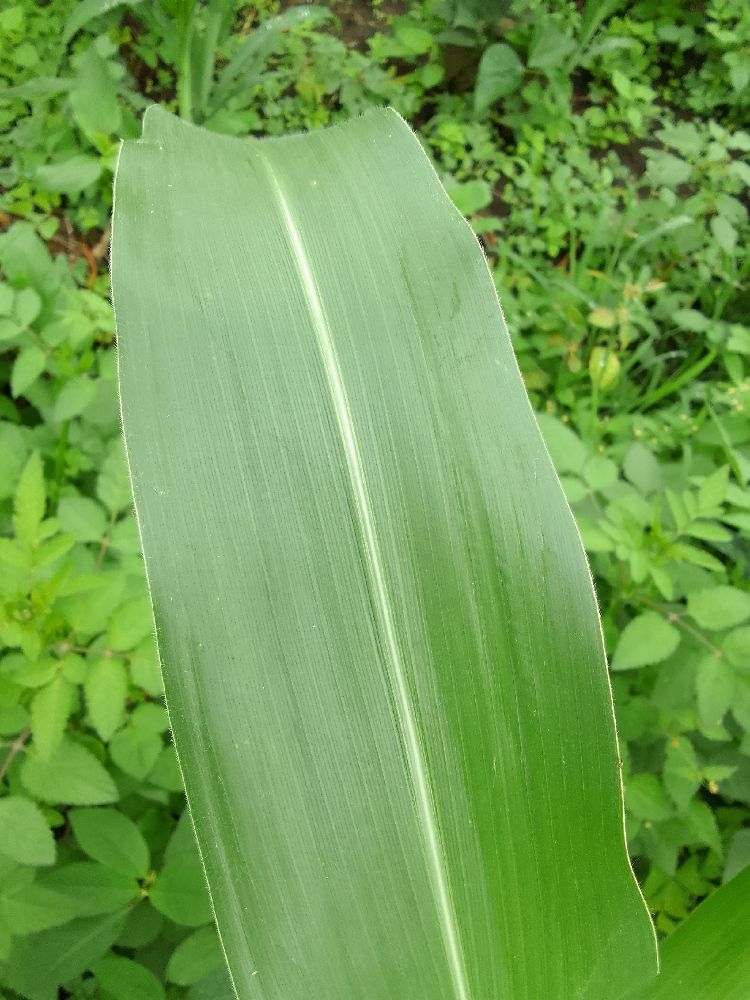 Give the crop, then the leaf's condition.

maize, healthy
